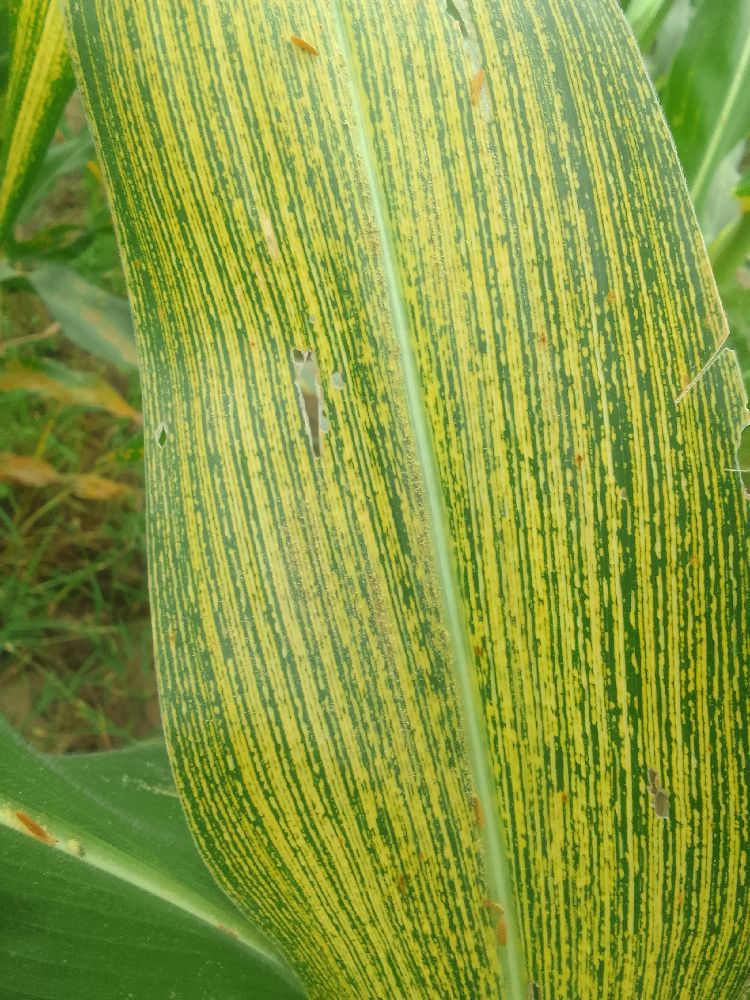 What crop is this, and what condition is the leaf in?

maize, maize streak virus
